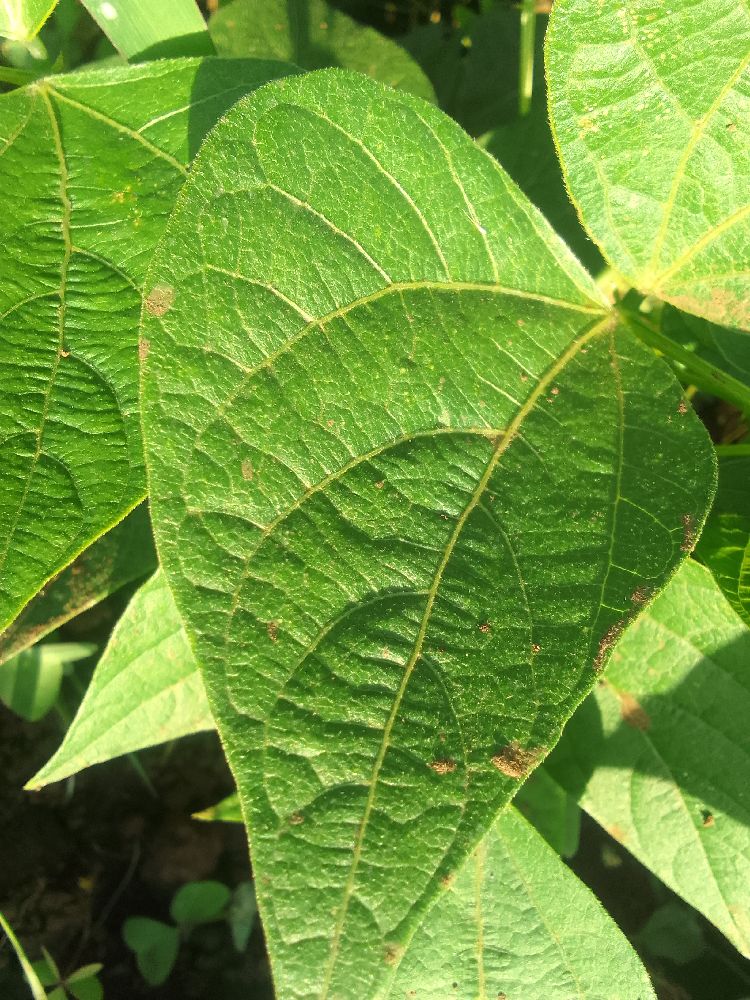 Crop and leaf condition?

common bean, healthy
